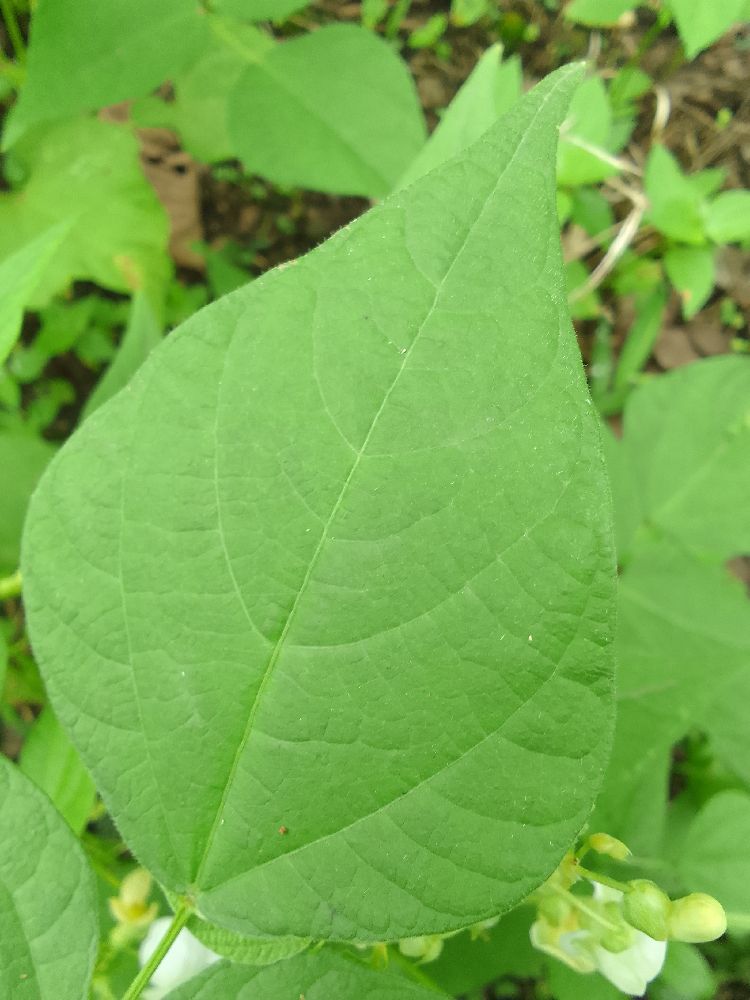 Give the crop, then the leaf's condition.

common bean, healthy
